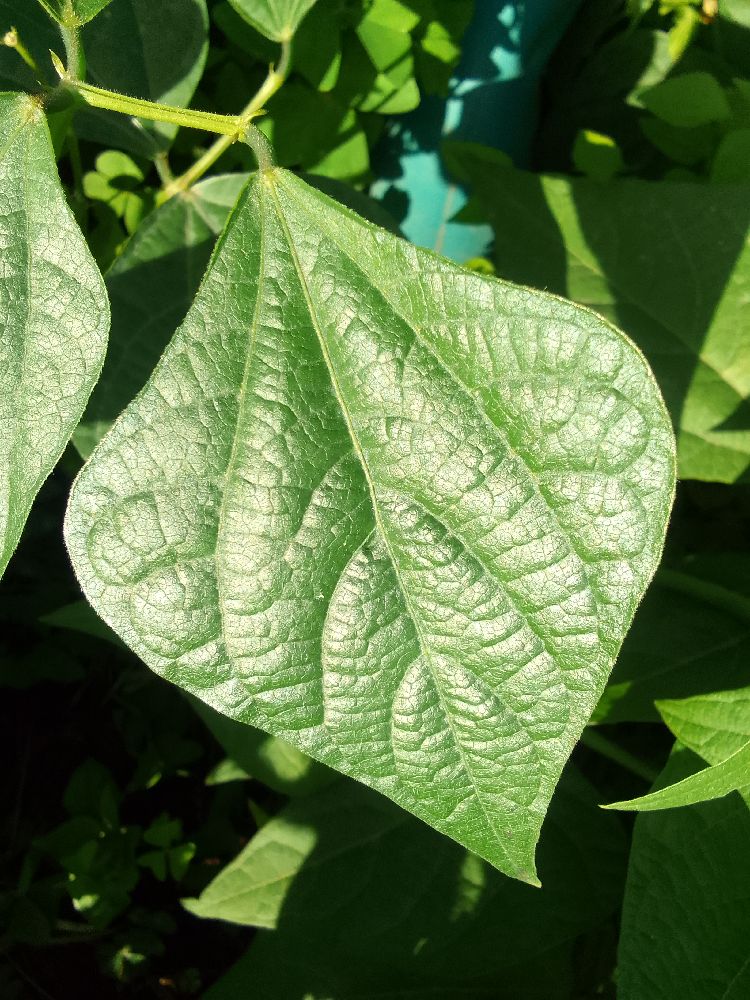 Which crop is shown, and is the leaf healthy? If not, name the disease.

common bean, healthy
